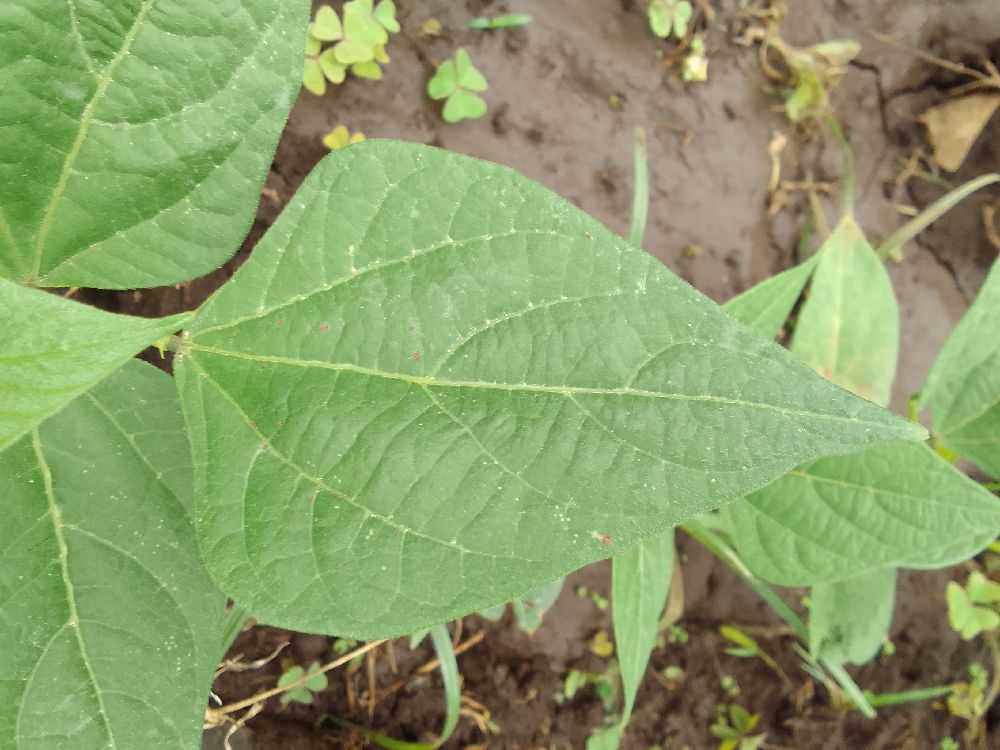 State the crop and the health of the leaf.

common bean, healthy
